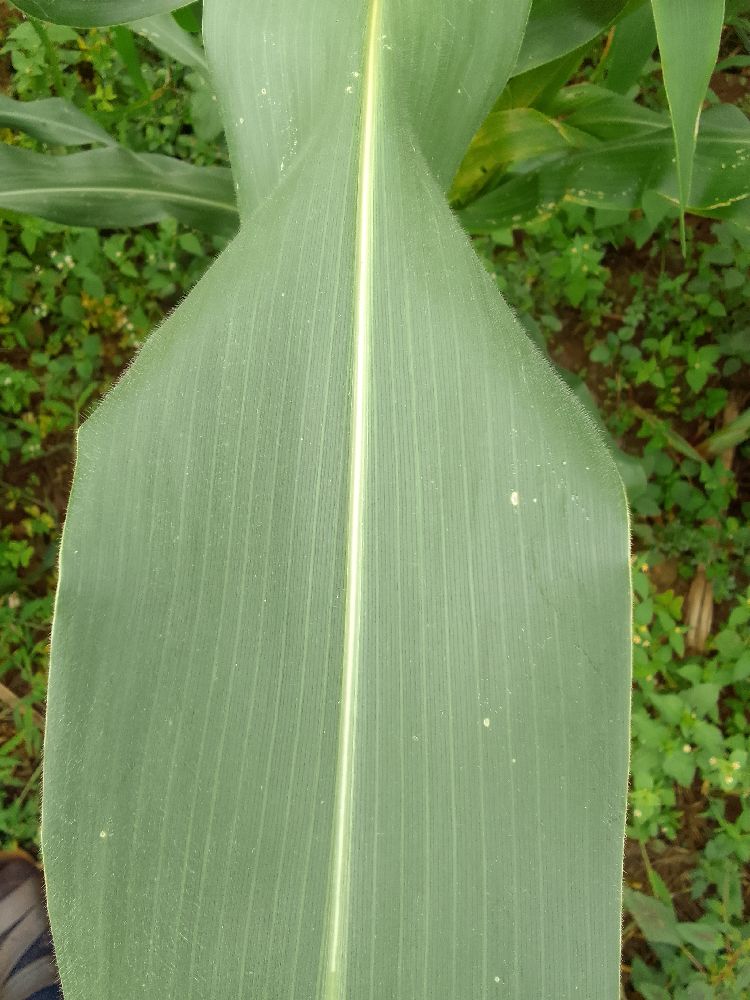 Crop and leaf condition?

maize, healthy
